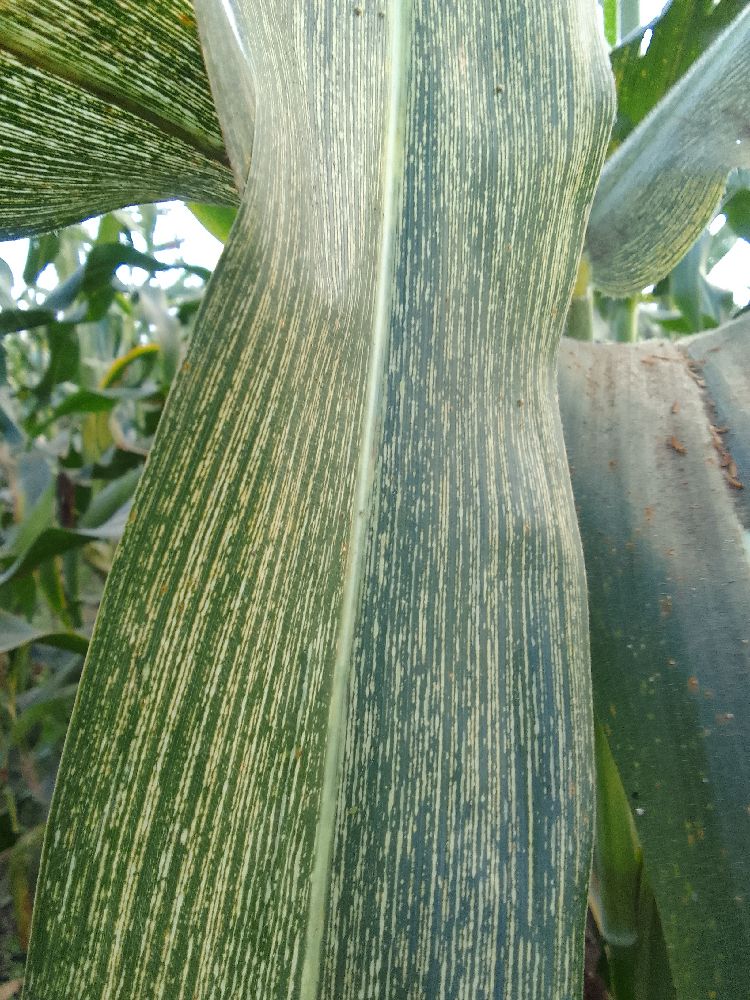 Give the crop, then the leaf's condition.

maize, maize streak virus
